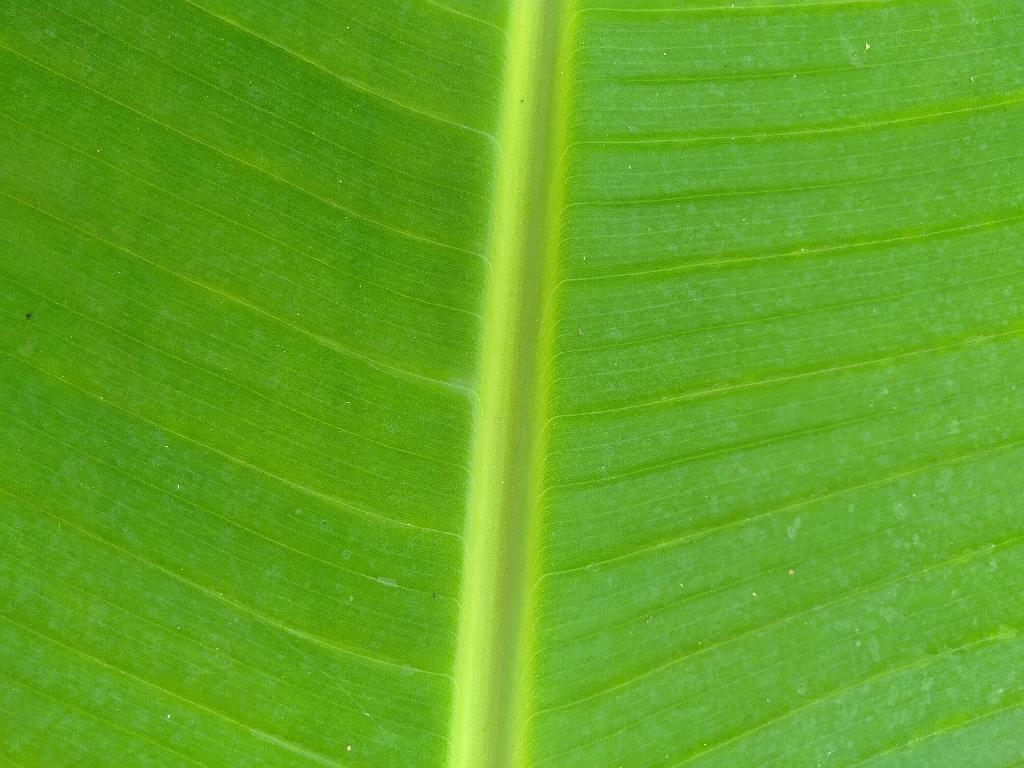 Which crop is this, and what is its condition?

banana, healthy
